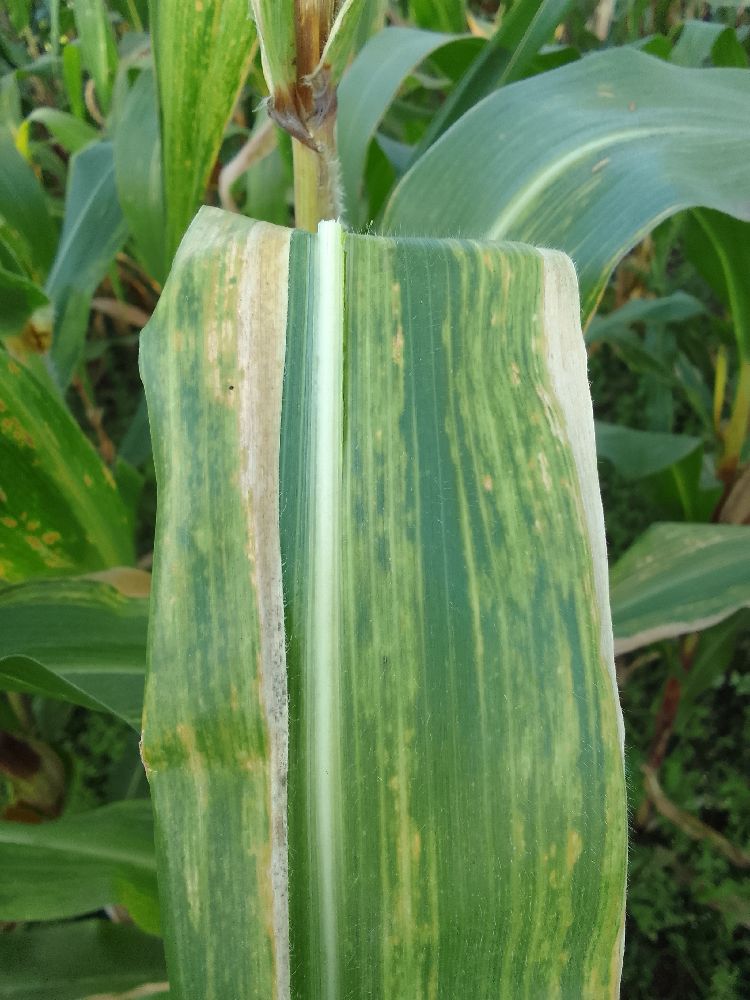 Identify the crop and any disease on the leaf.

maize, maize lethal necrosis
